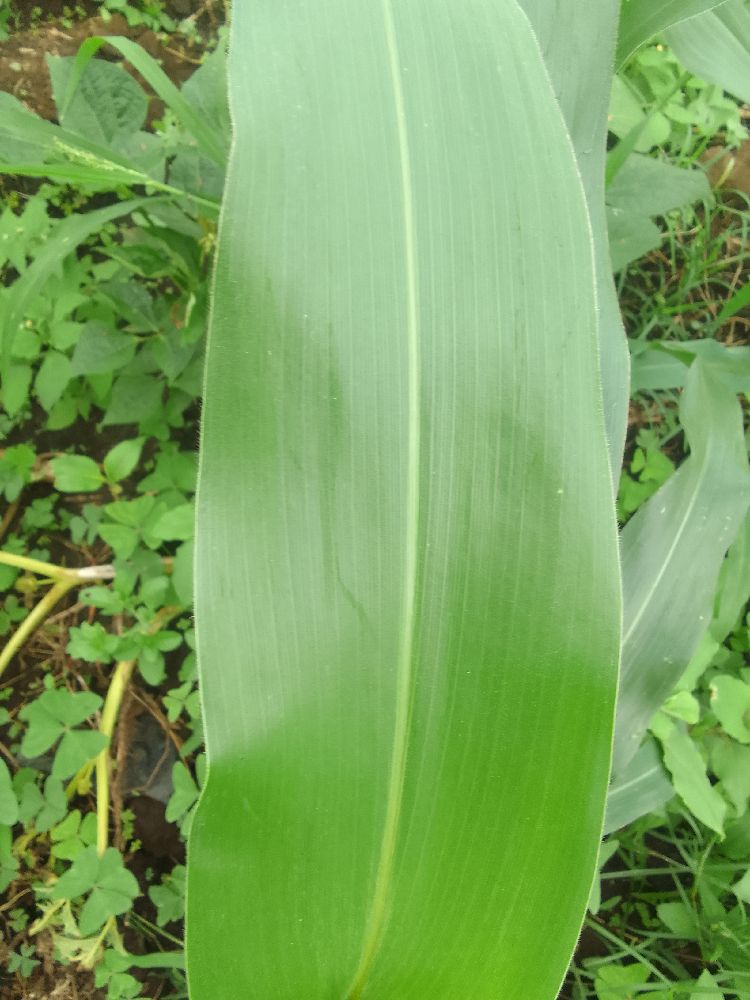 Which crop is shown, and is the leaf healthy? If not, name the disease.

maize, healthy
